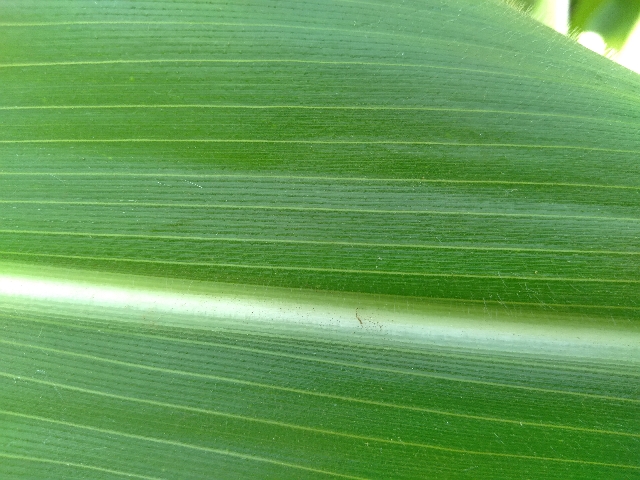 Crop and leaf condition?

maize, healthy
